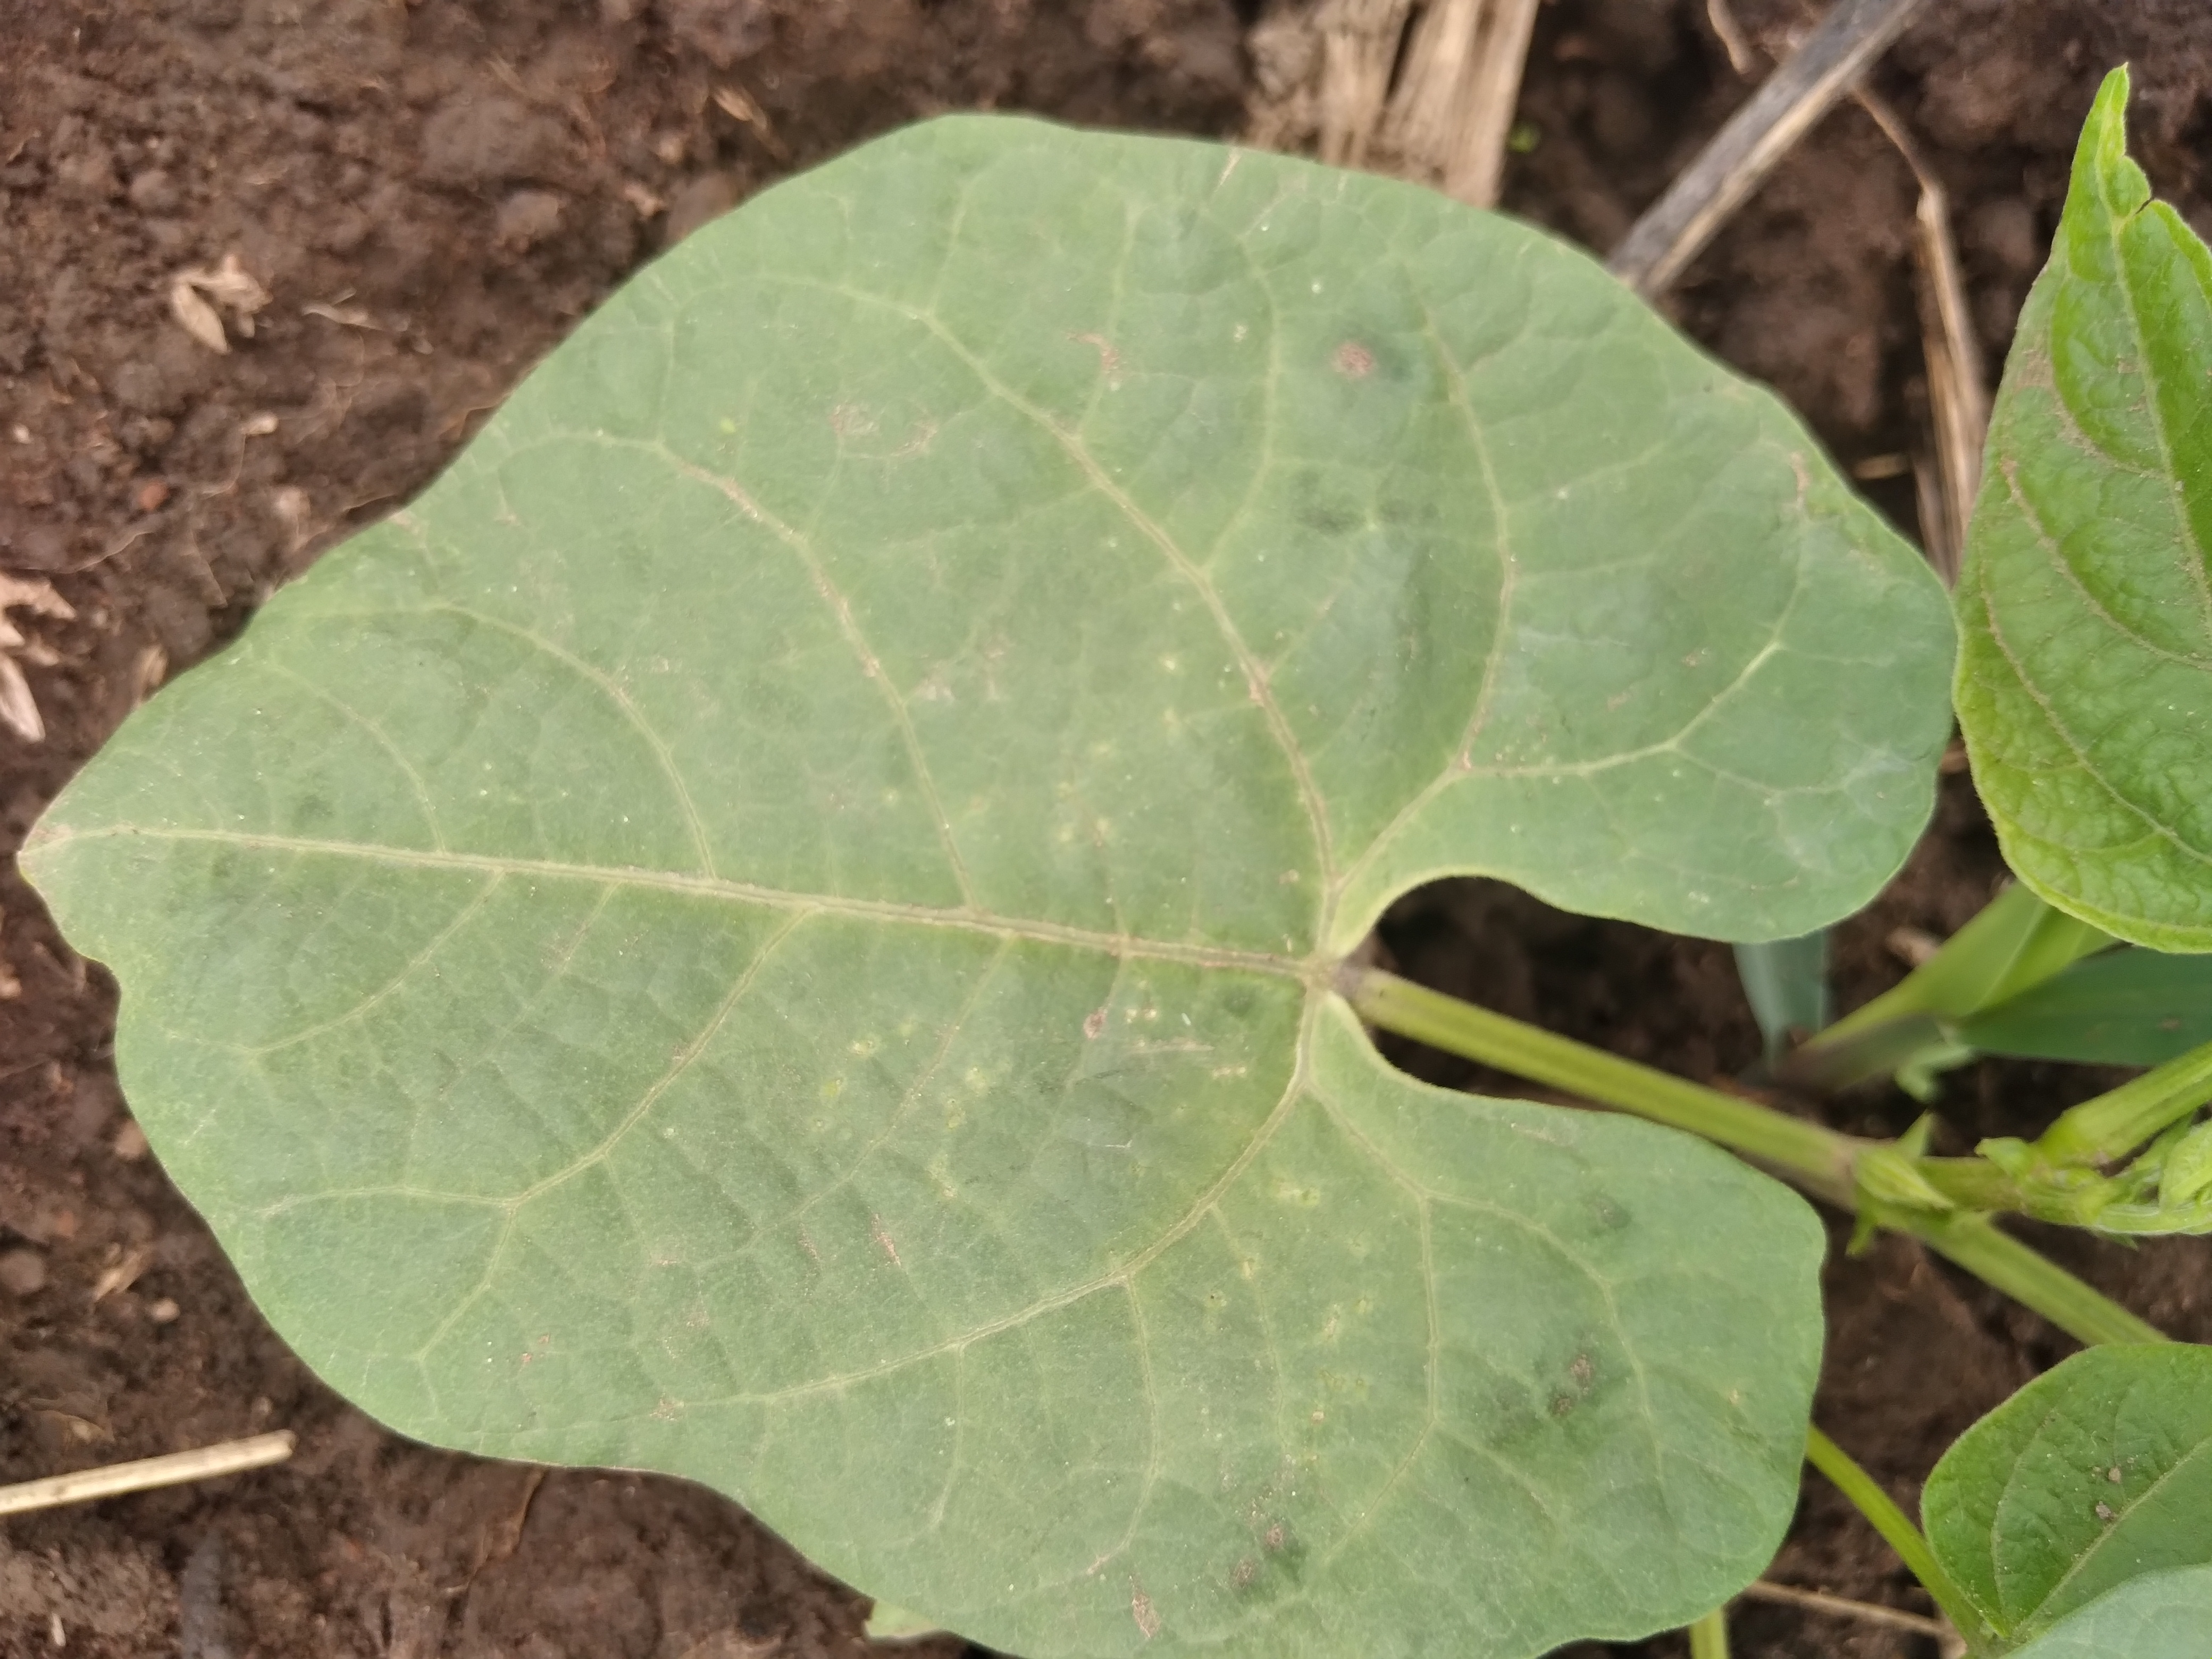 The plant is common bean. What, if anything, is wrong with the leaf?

healthy
